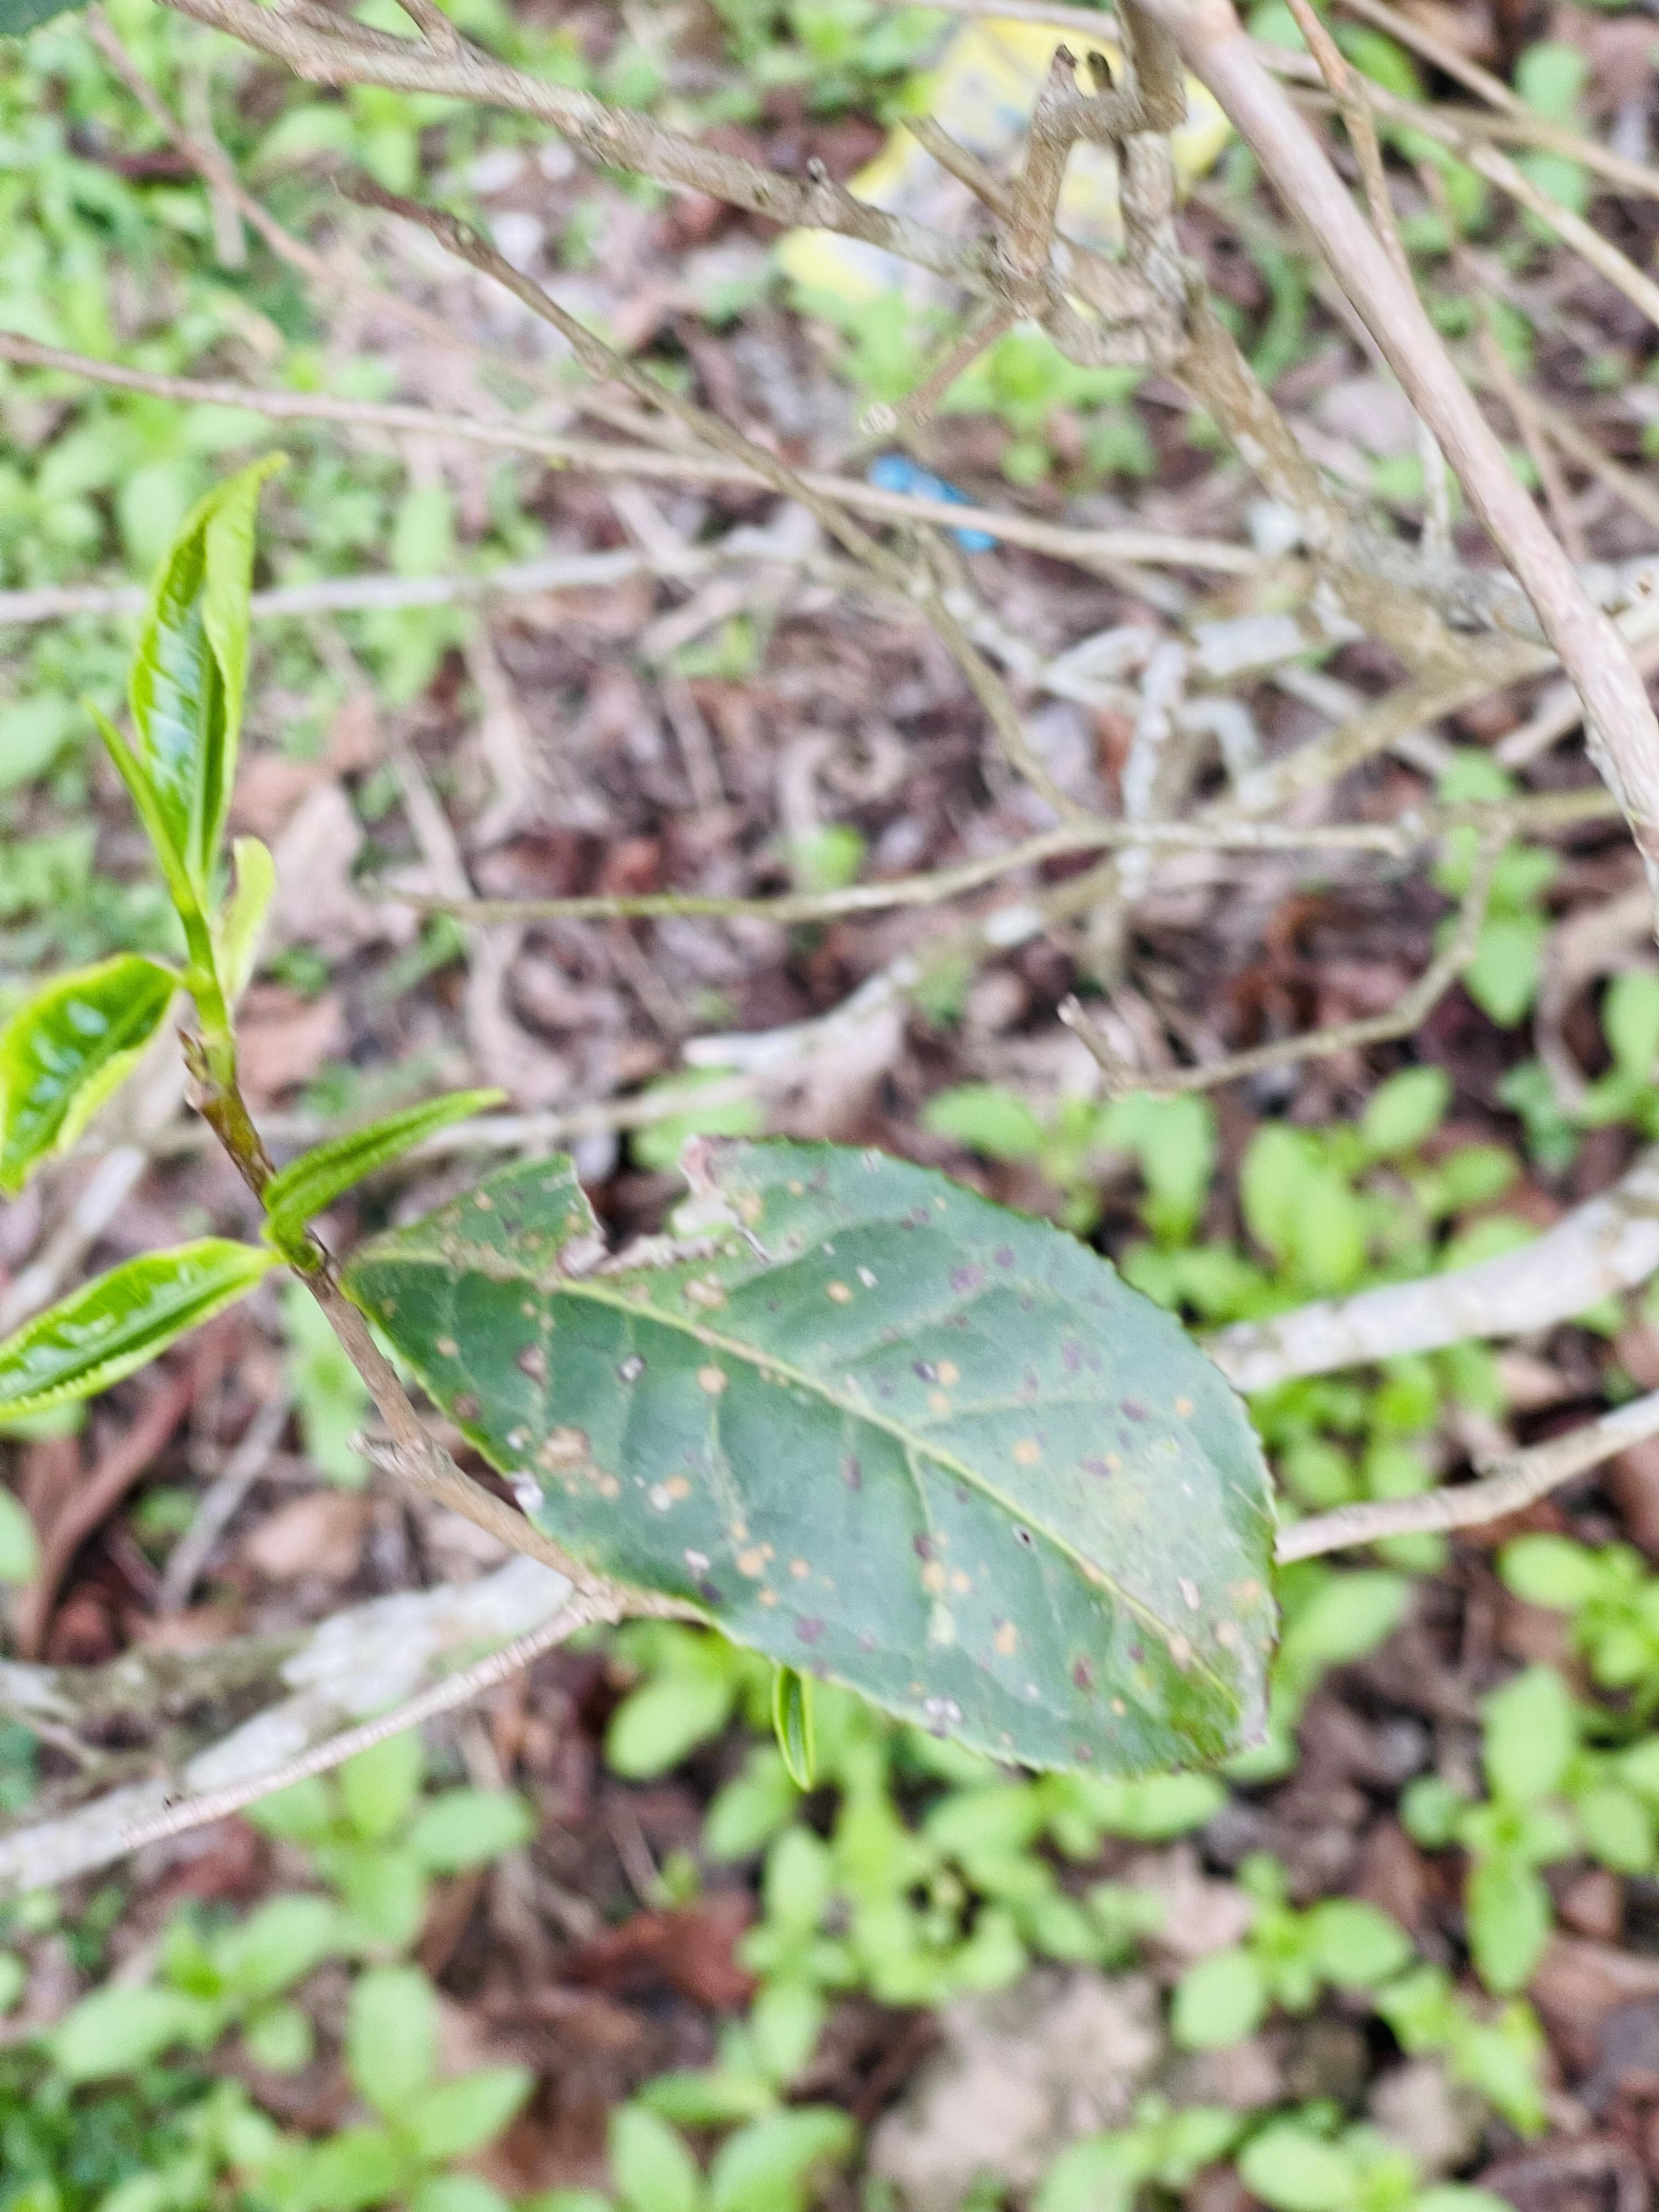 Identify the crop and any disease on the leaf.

tea, red rust
